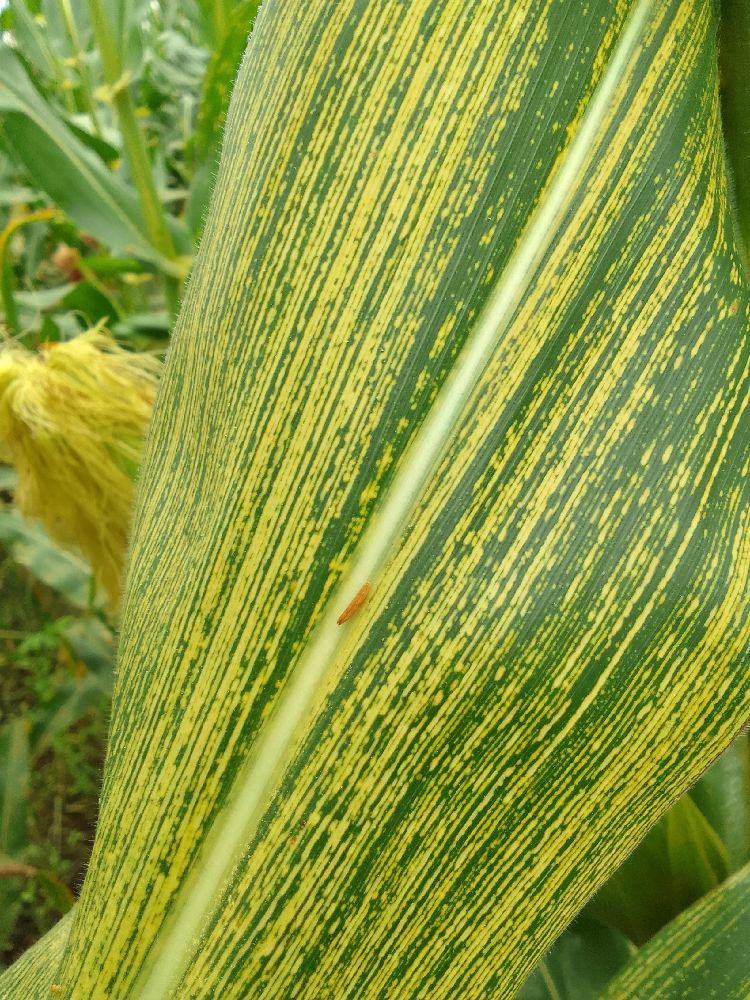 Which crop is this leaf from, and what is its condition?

maize, maize streak virus
